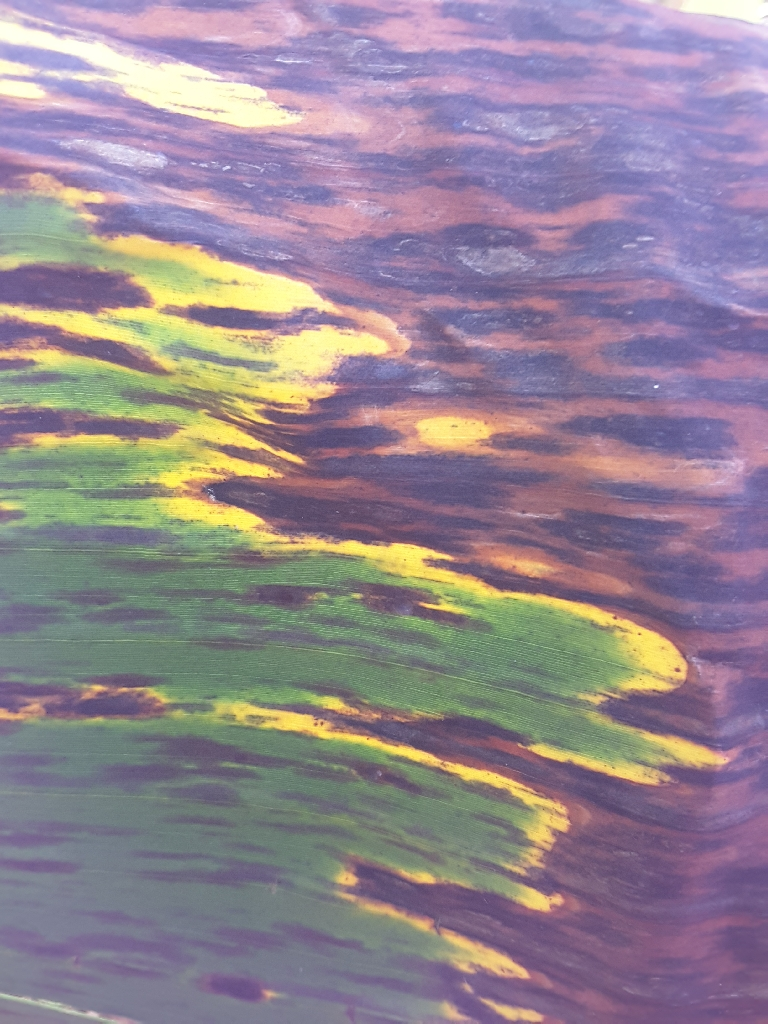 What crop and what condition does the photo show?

banana, black sigatoka
